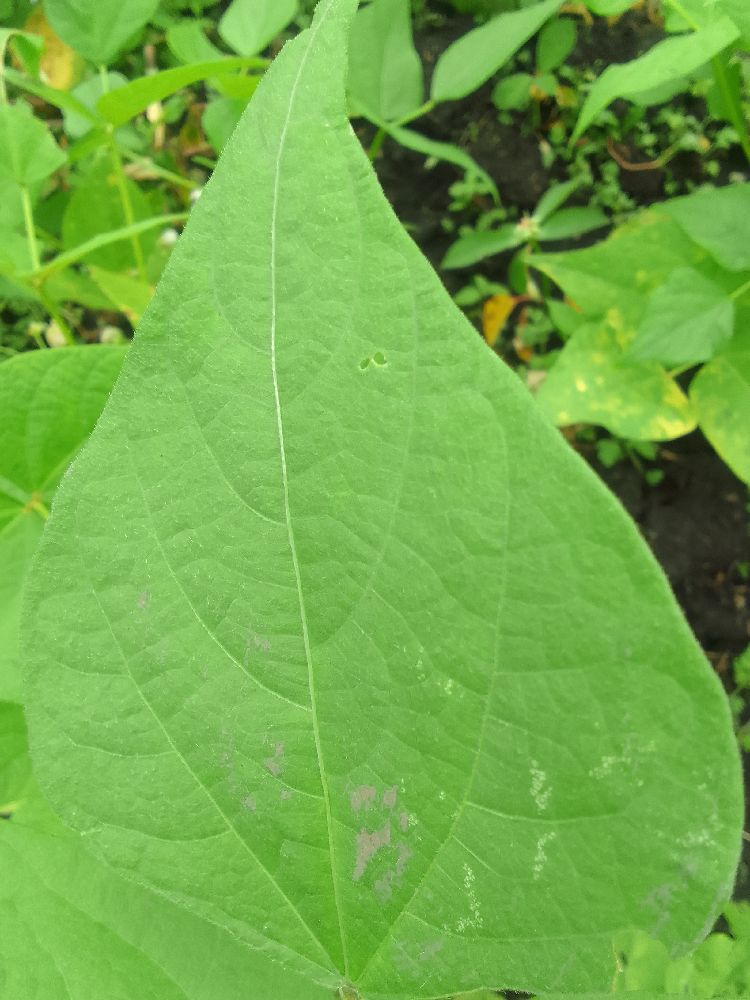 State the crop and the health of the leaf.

common bean, healthy
